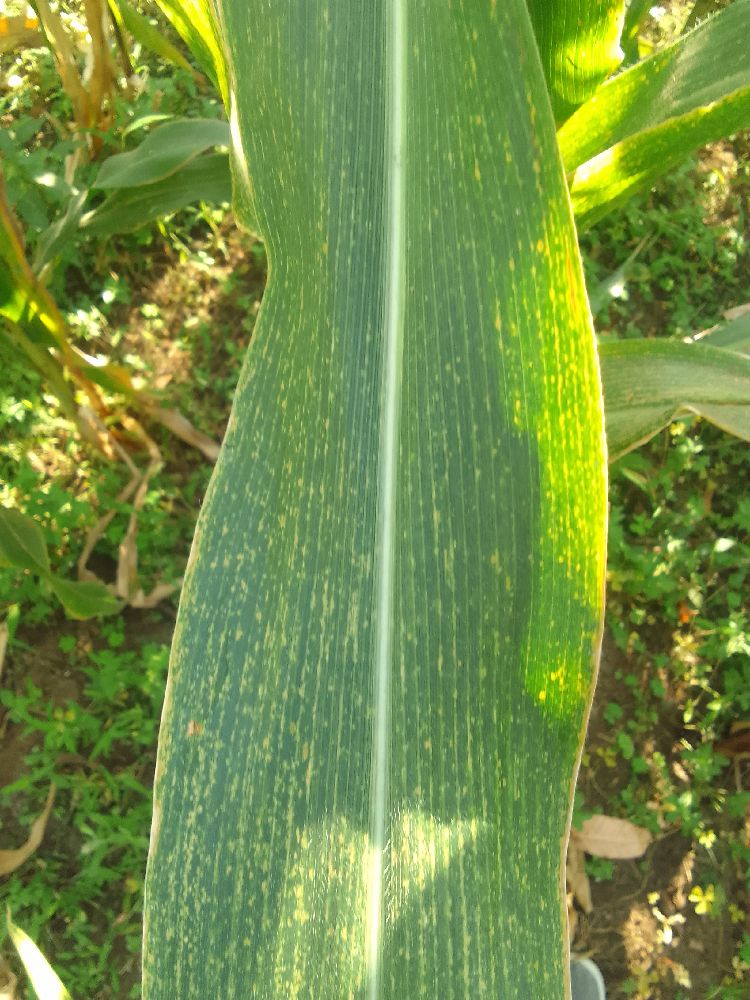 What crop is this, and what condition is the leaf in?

maize, maize lethal necrosis
